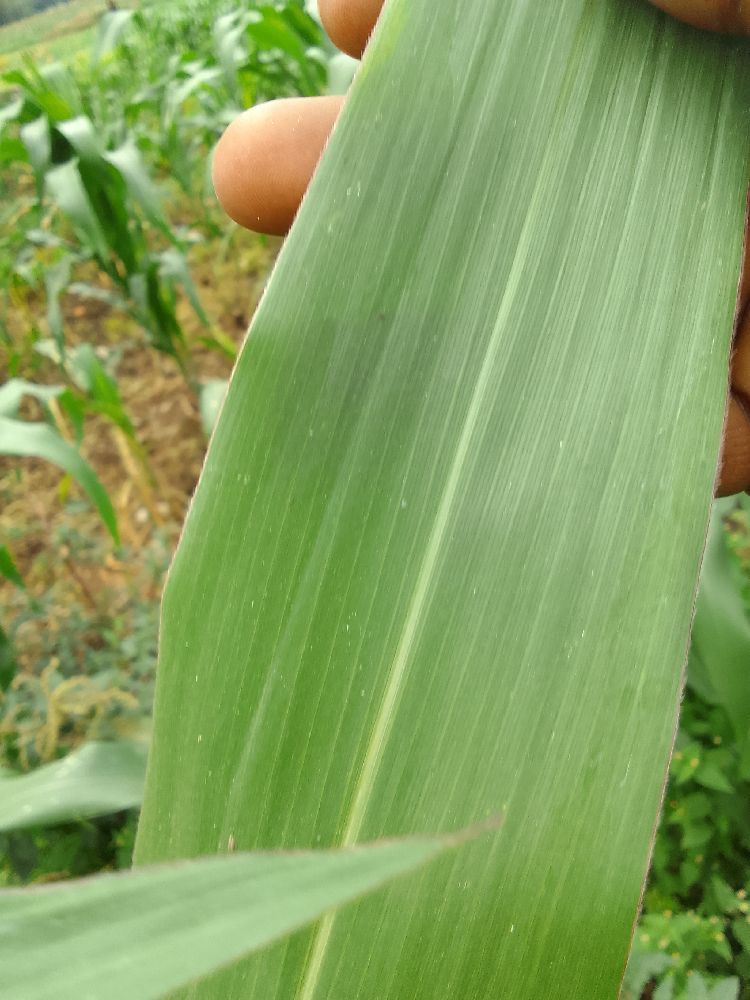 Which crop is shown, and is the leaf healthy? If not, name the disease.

maize, healthy
